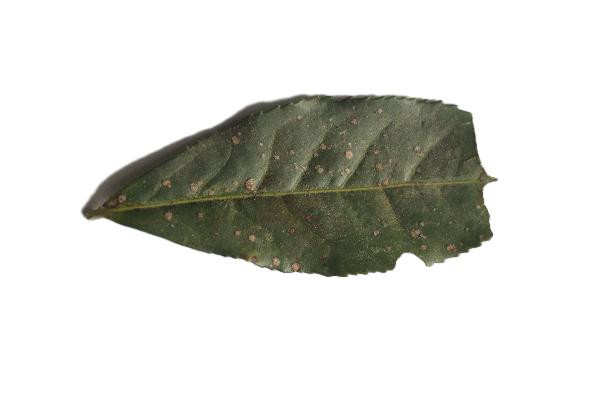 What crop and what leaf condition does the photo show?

tea, algal leaf
